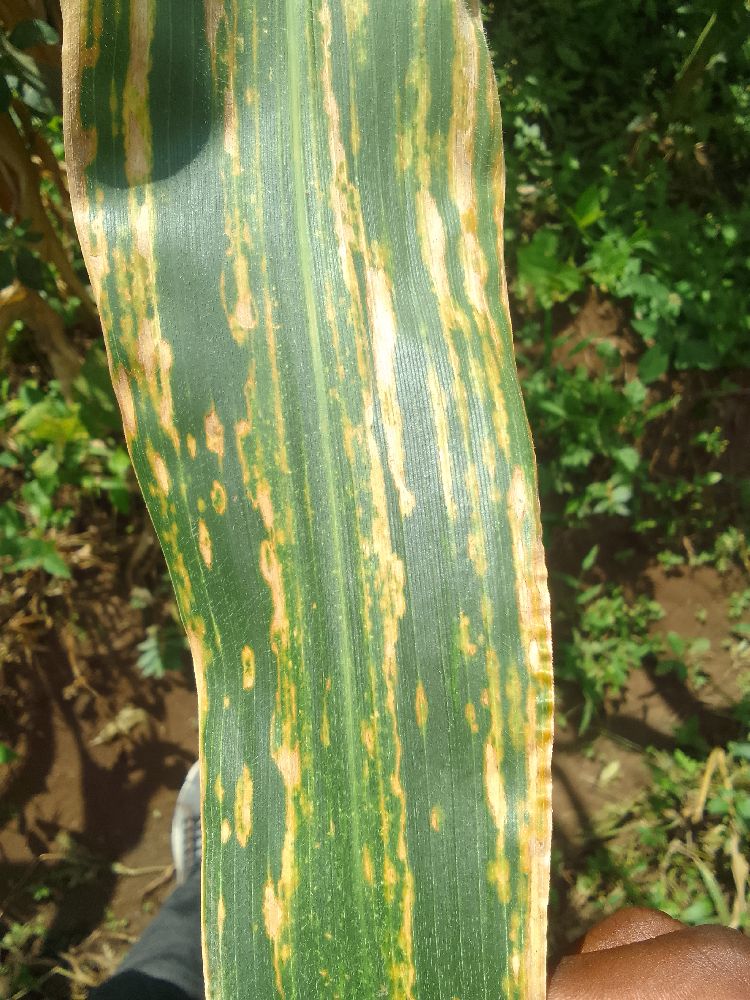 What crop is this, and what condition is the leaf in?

maize, maize lethal necrosis
